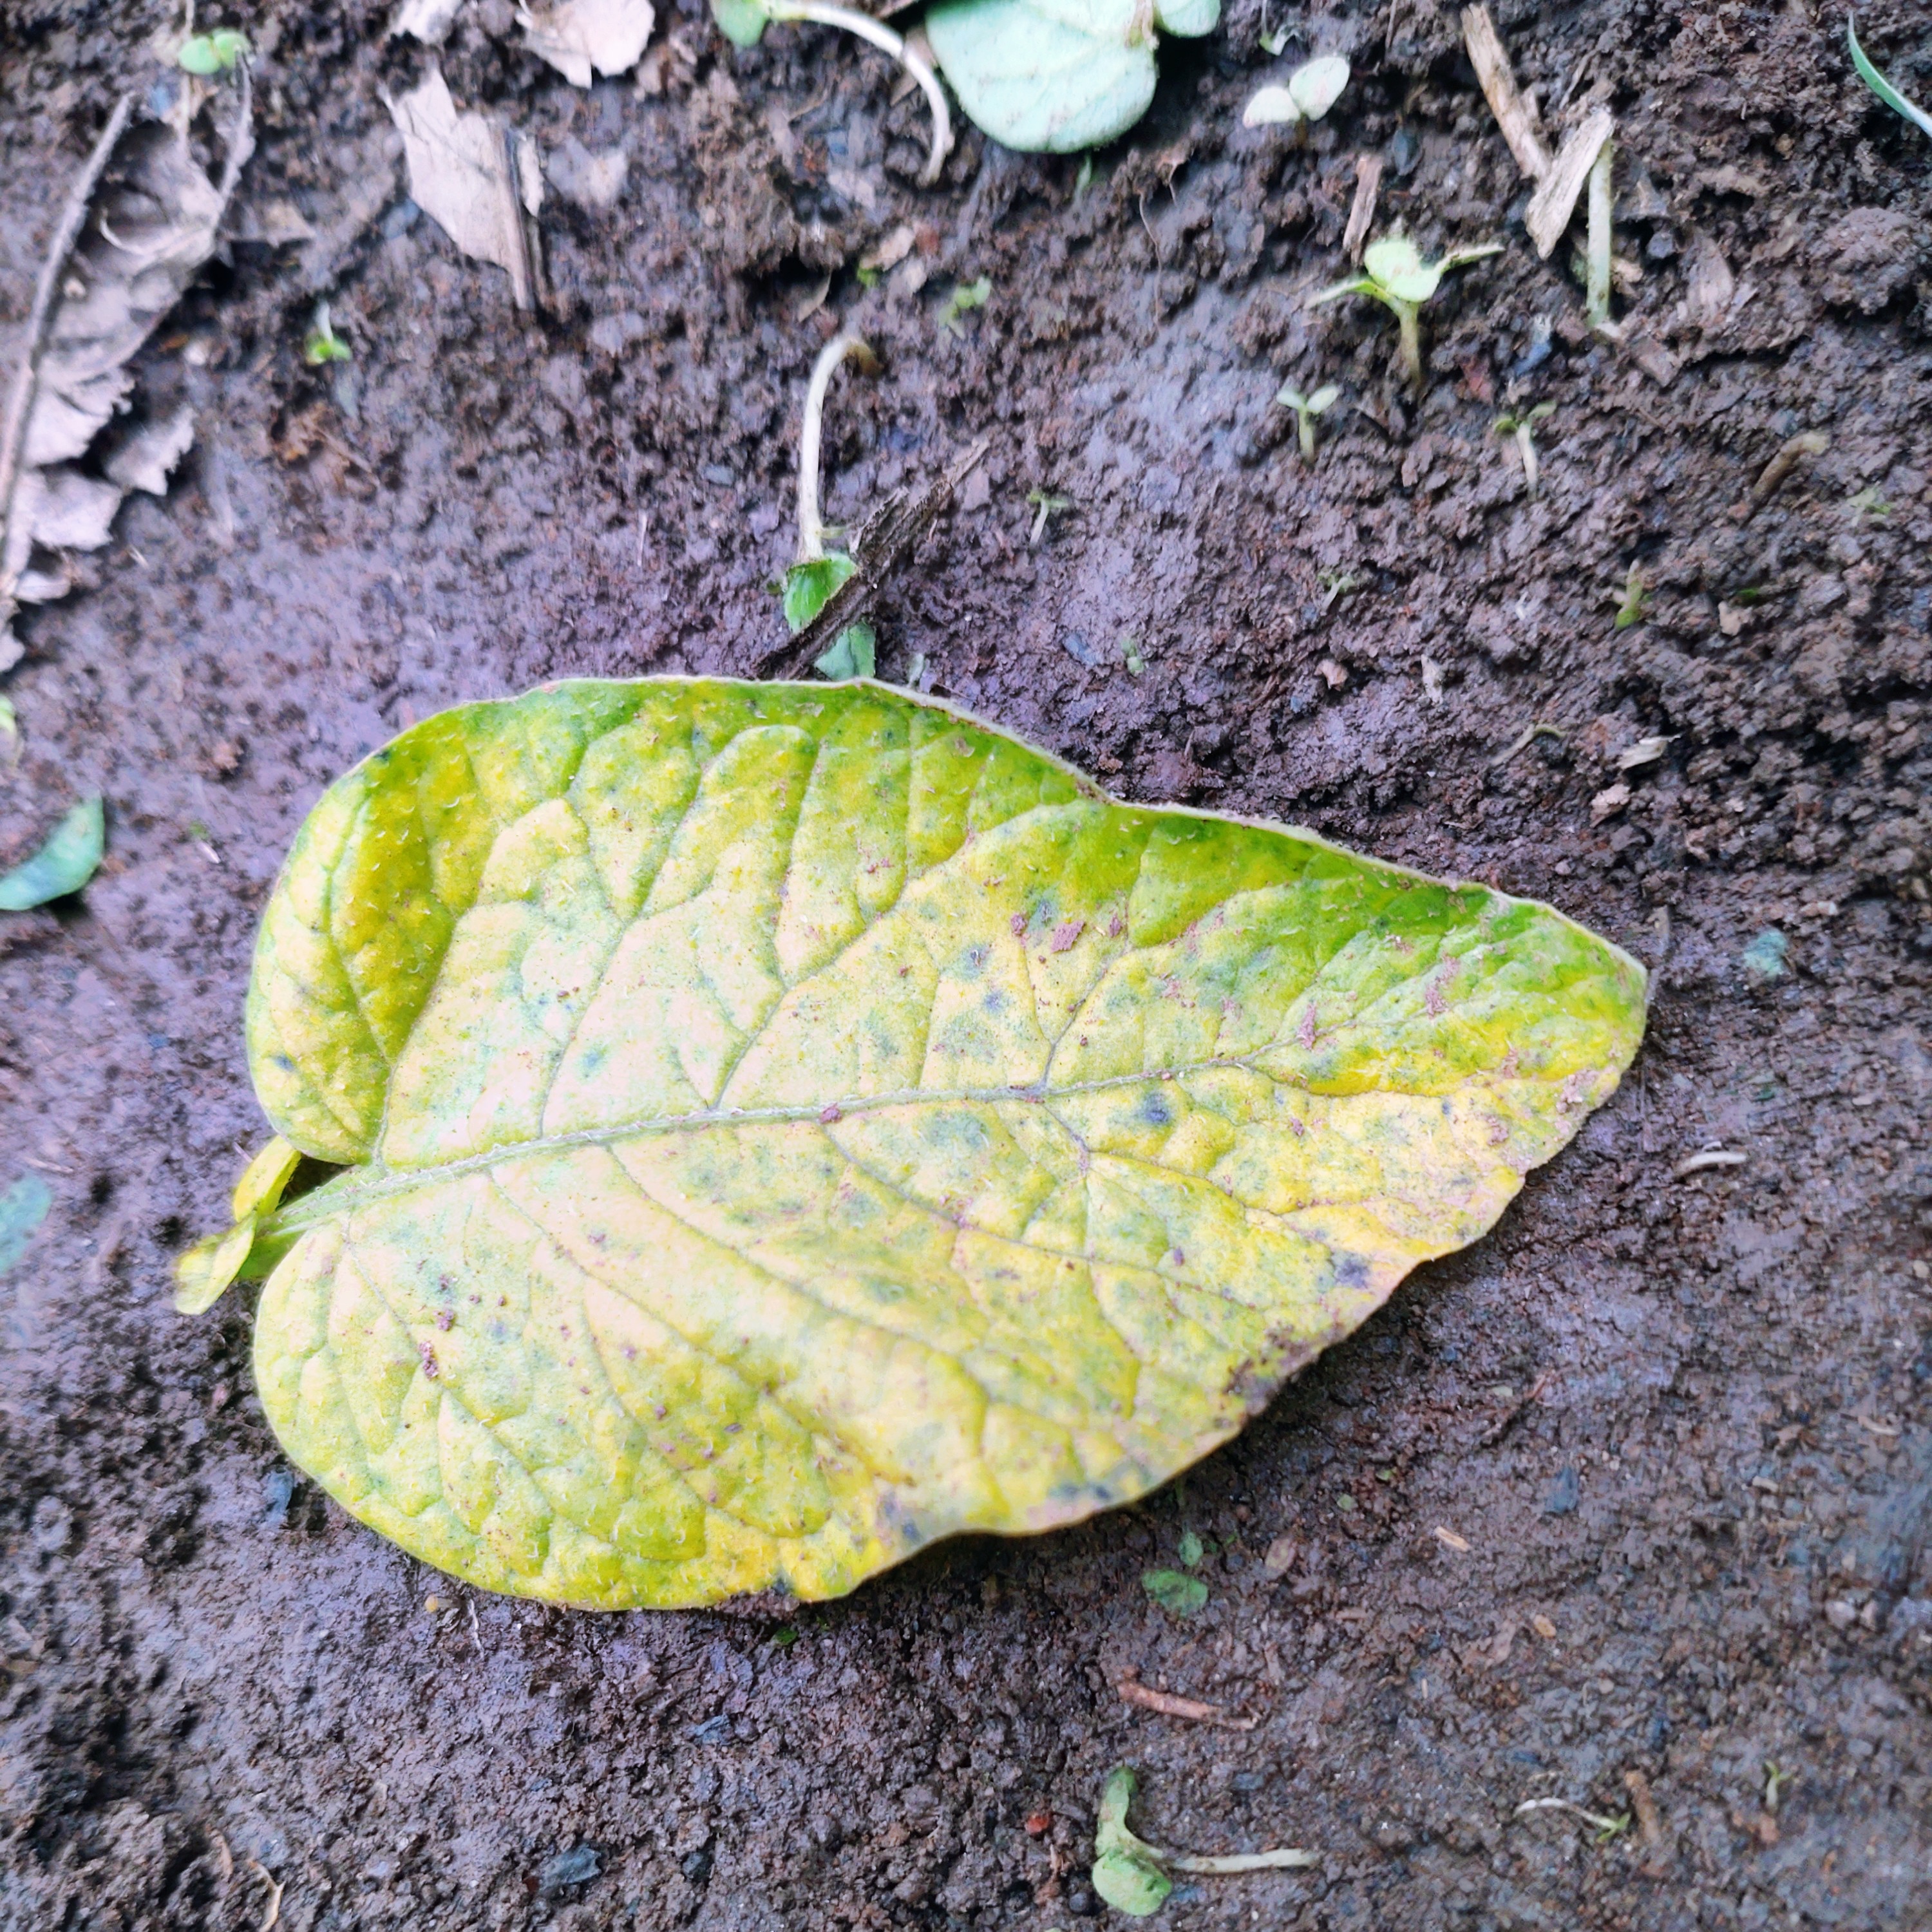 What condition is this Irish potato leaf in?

late blight
